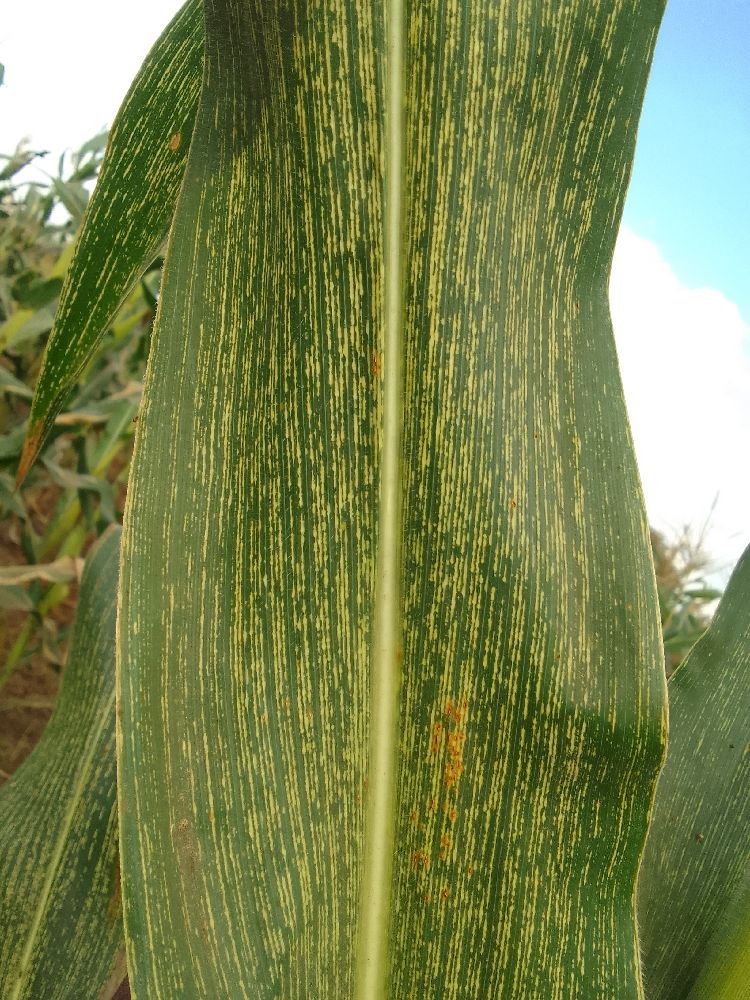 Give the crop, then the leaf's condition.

maize, maize streak virus
